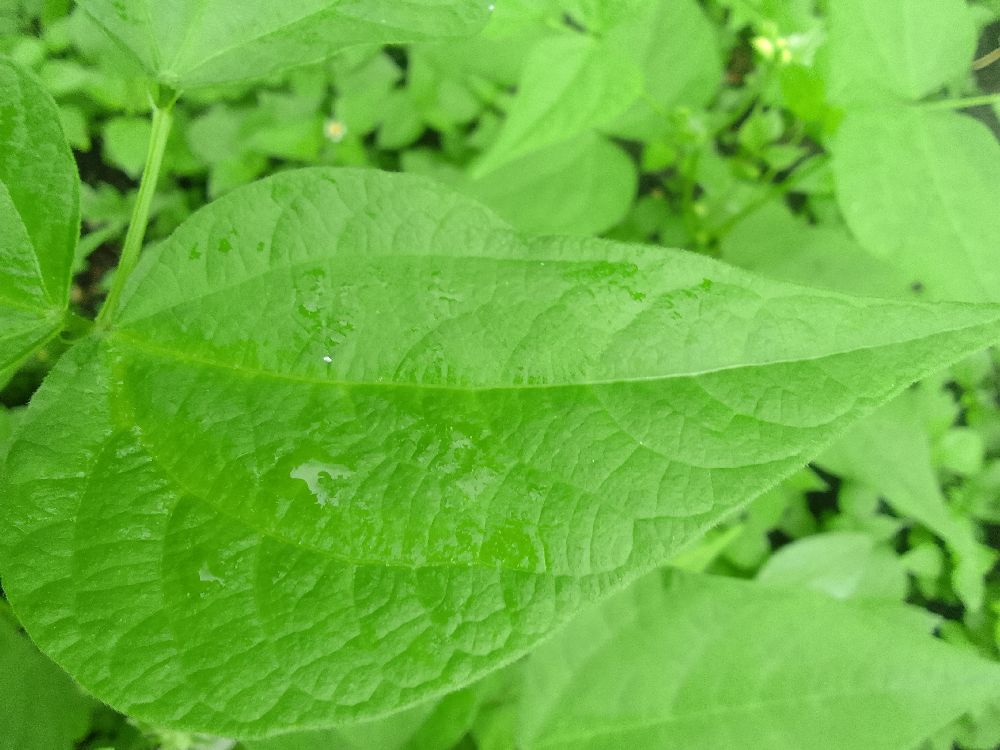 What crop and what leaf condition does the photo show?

common bean, healthy
